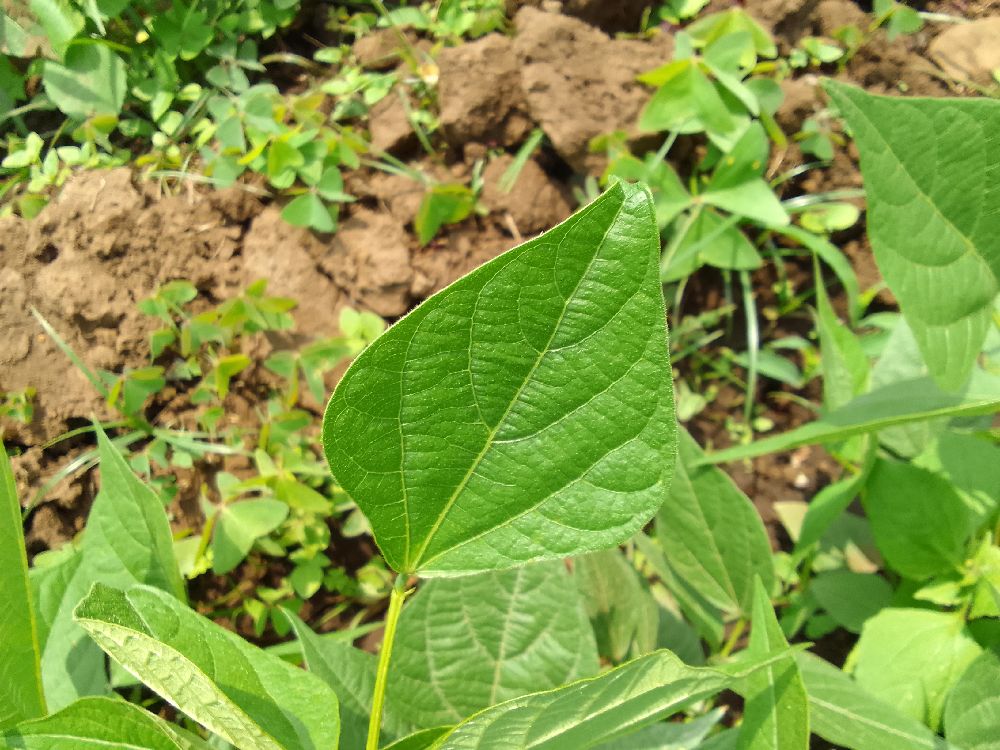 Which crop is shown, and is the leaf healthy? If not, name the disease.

common bean, healthy
